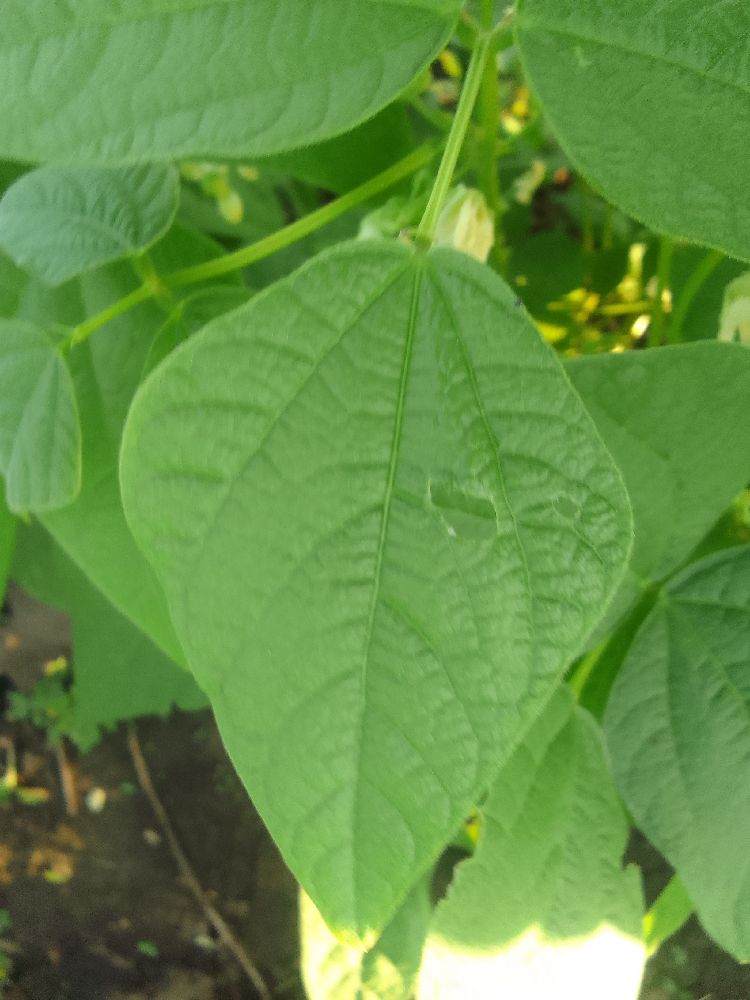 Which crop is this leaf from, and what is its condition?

common bean, healthy
